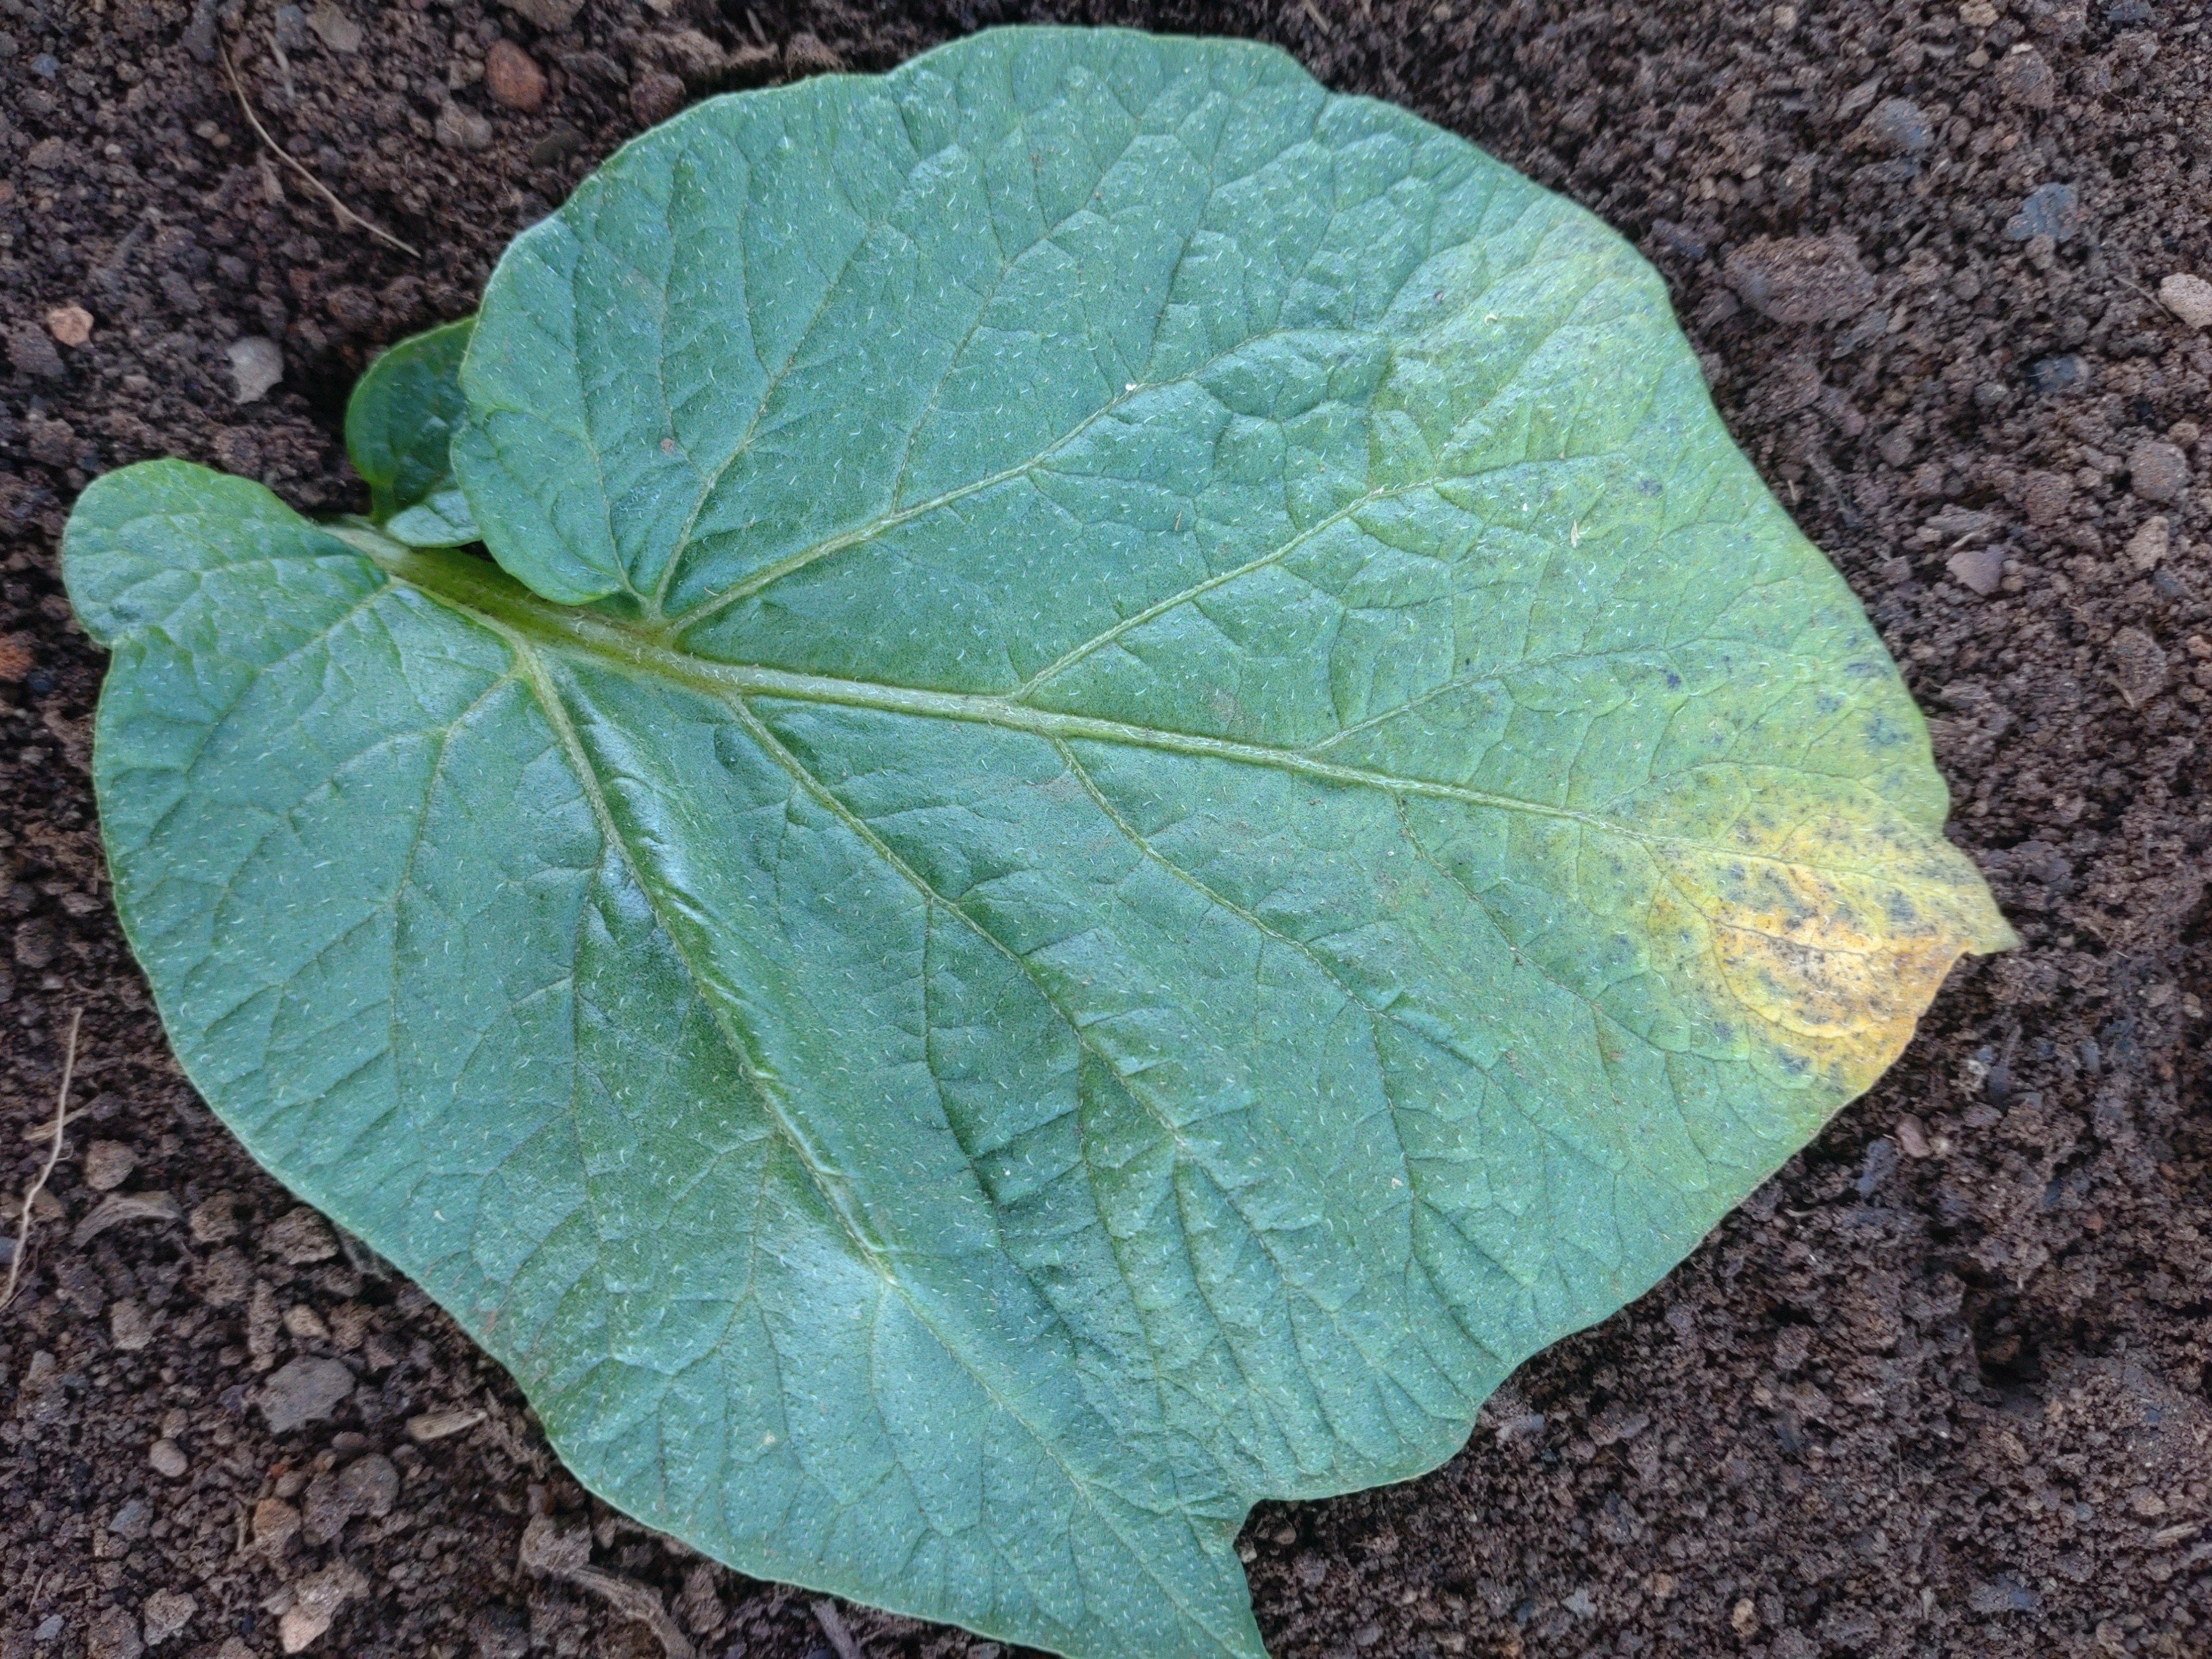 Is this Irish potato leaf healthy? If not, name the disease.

late blight
